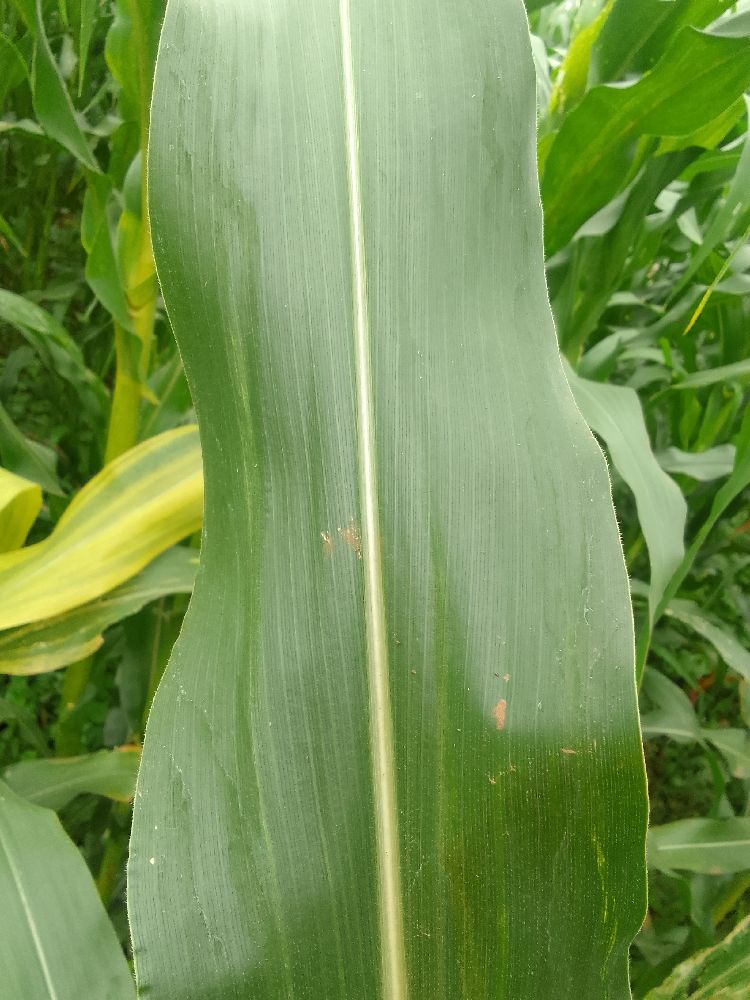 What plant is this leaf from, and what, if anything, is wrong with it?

maize, healthy
